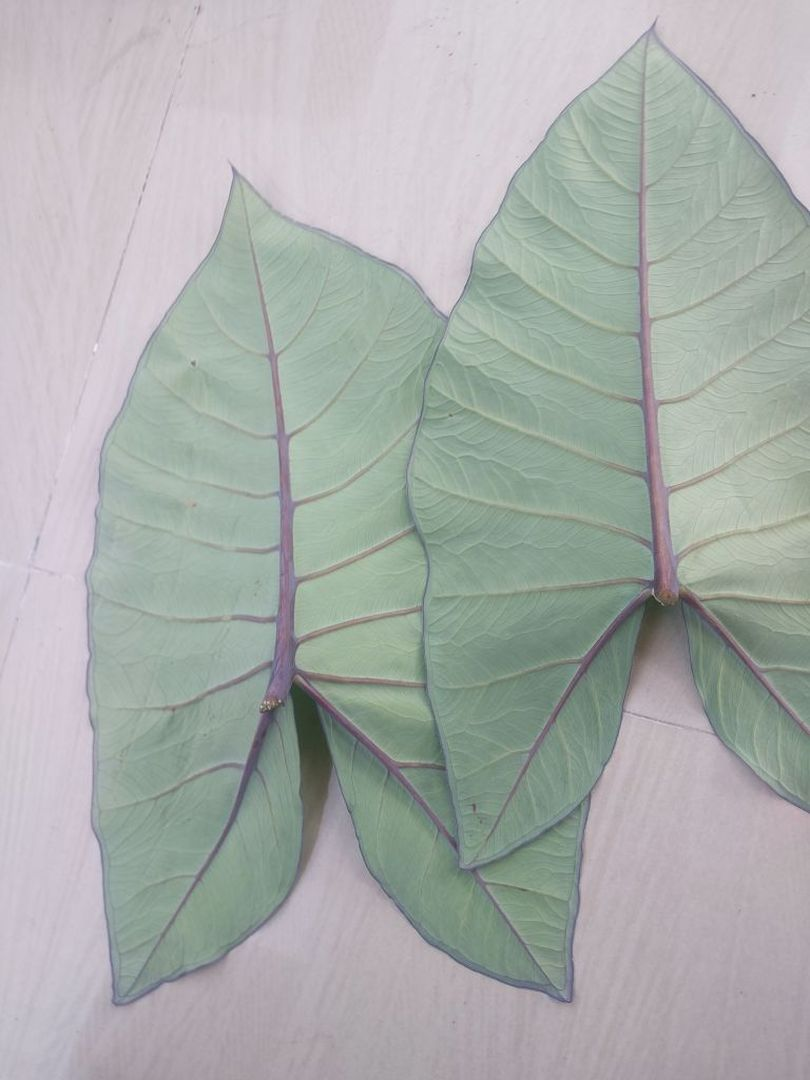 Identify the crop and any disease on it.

taro, healthy
